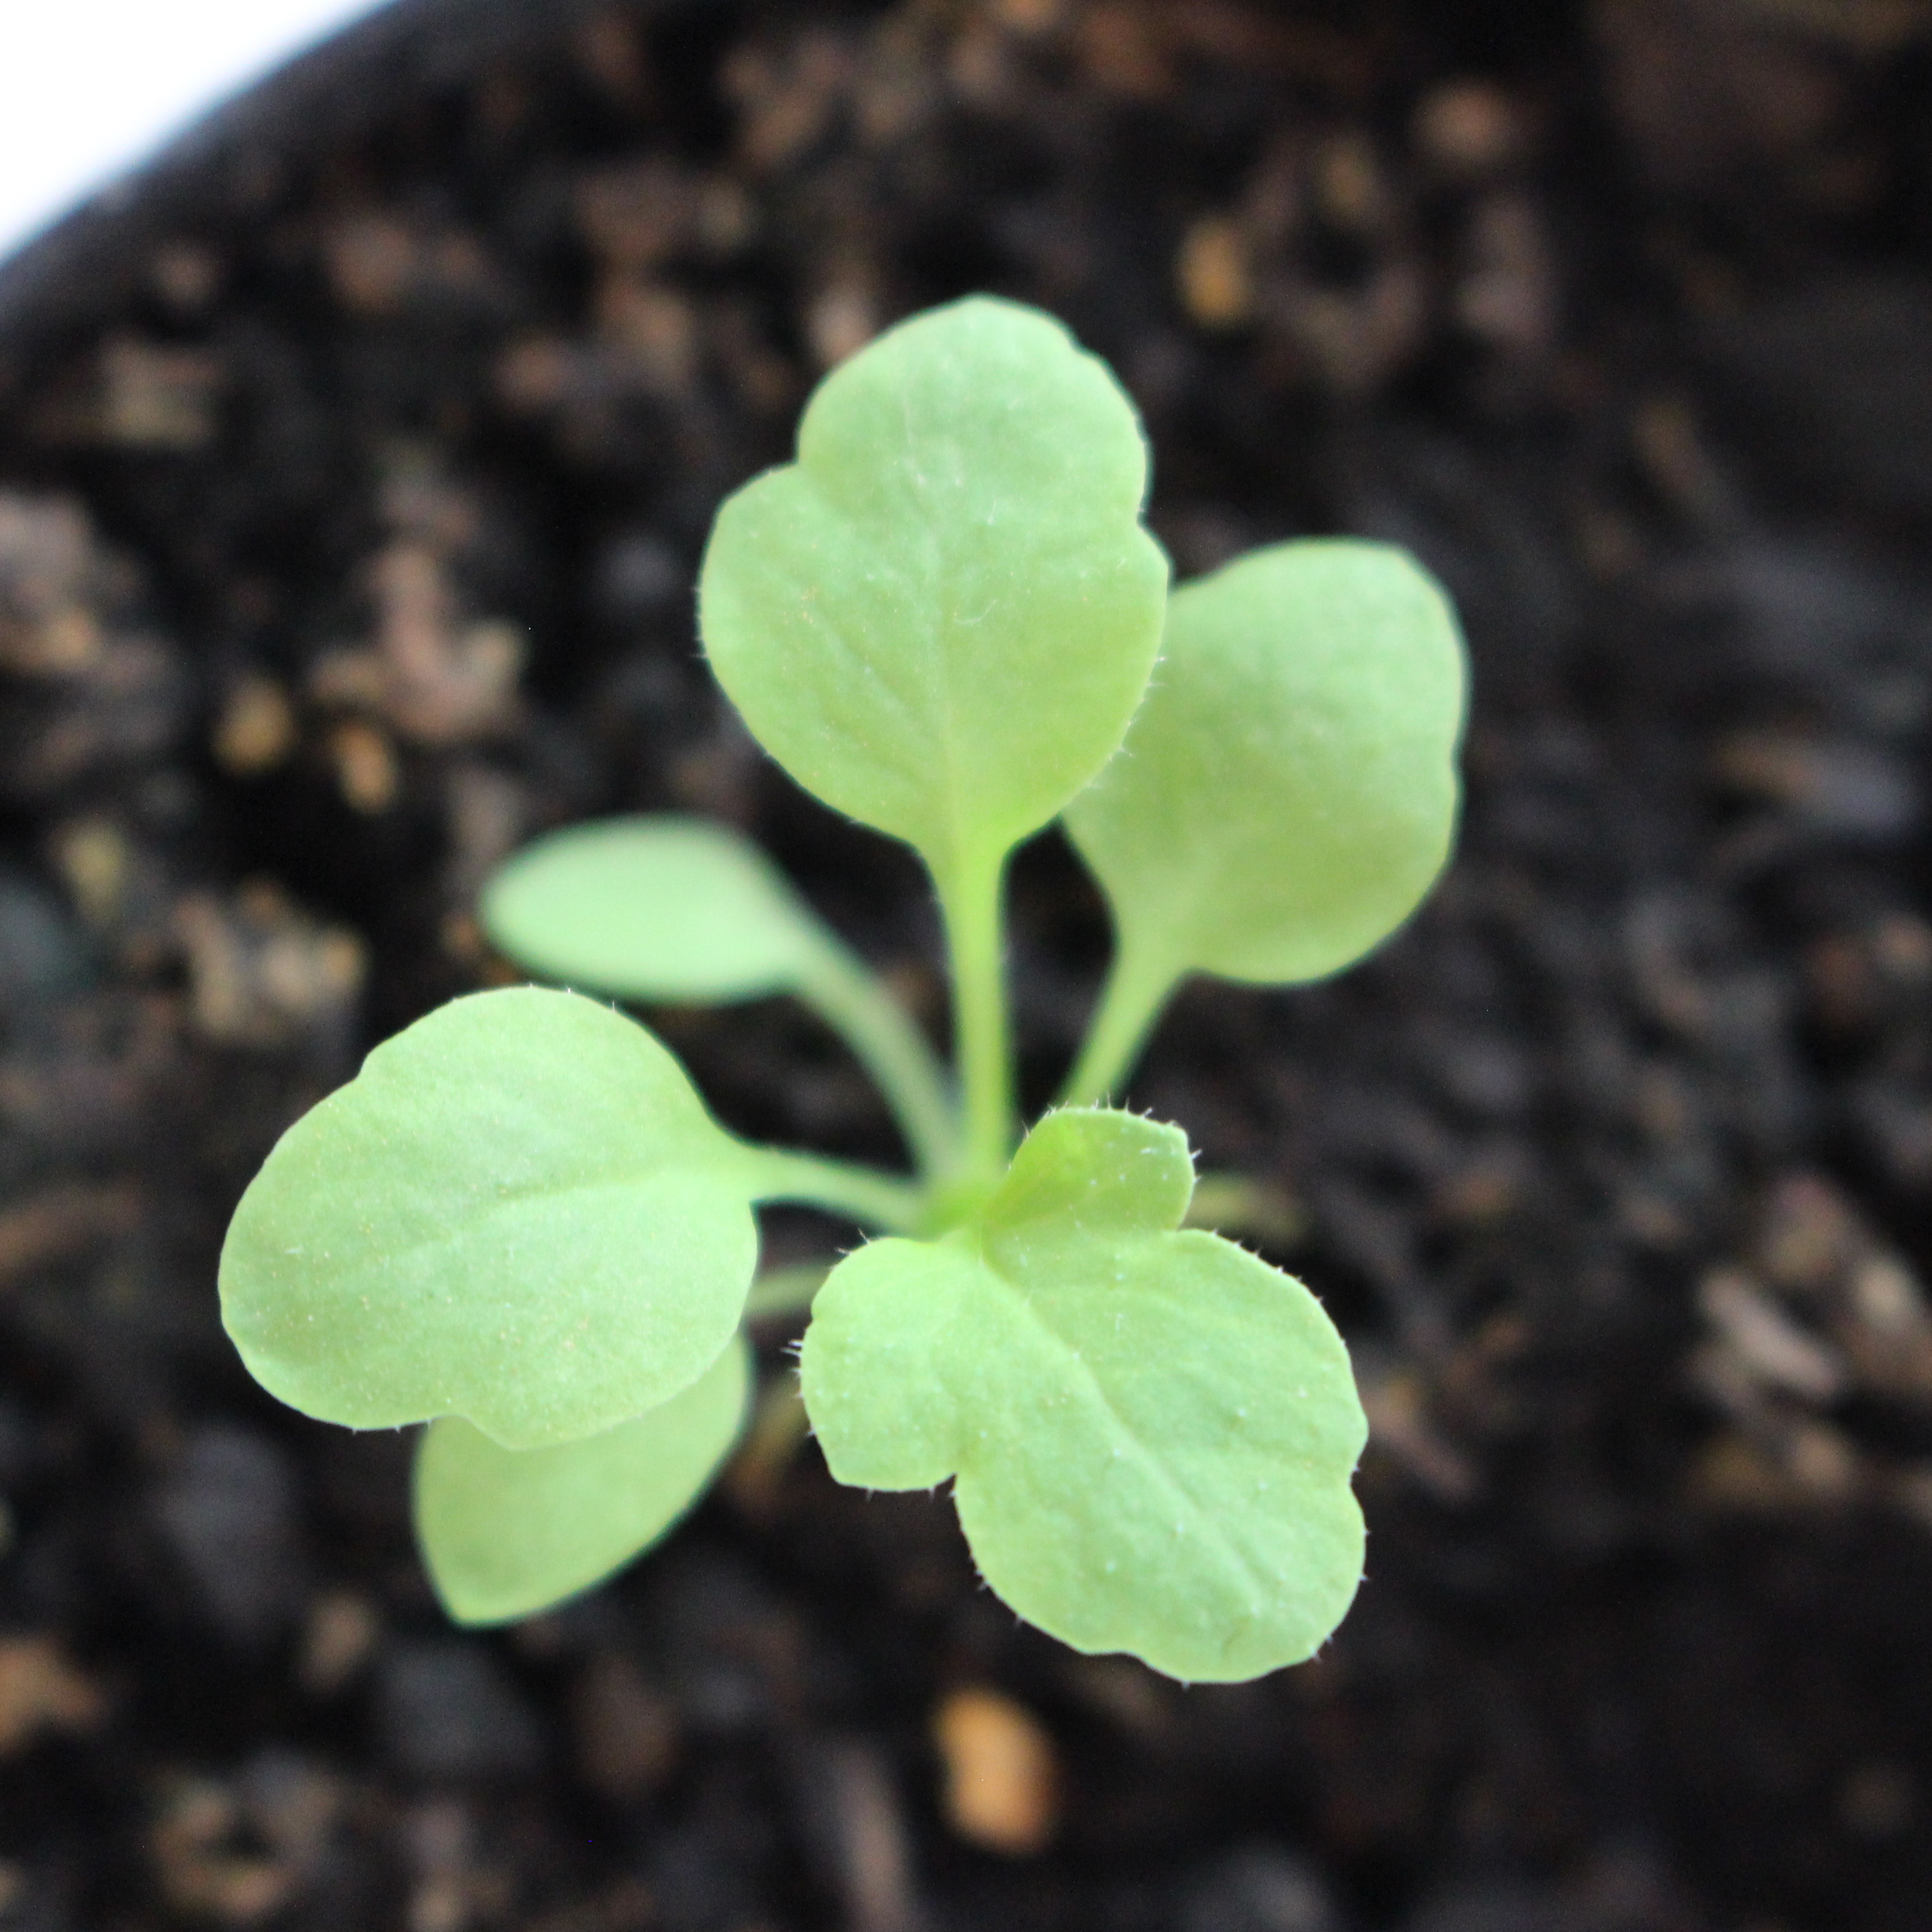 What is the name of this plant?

Papaver rhoeas
